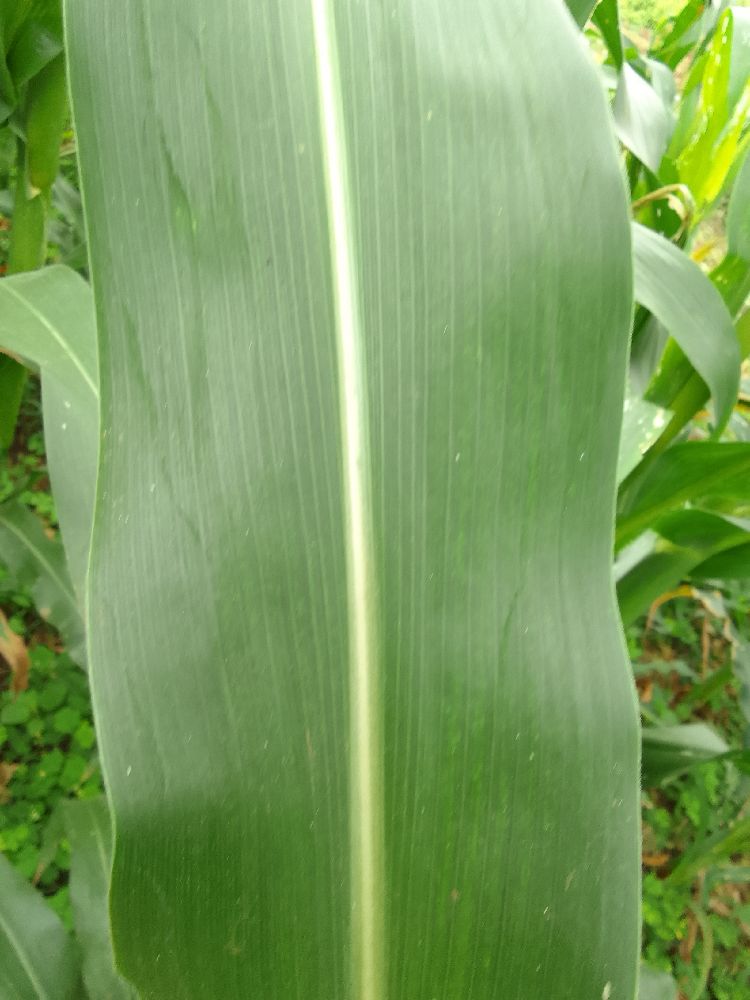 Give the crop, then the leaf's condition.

maize, healthy
